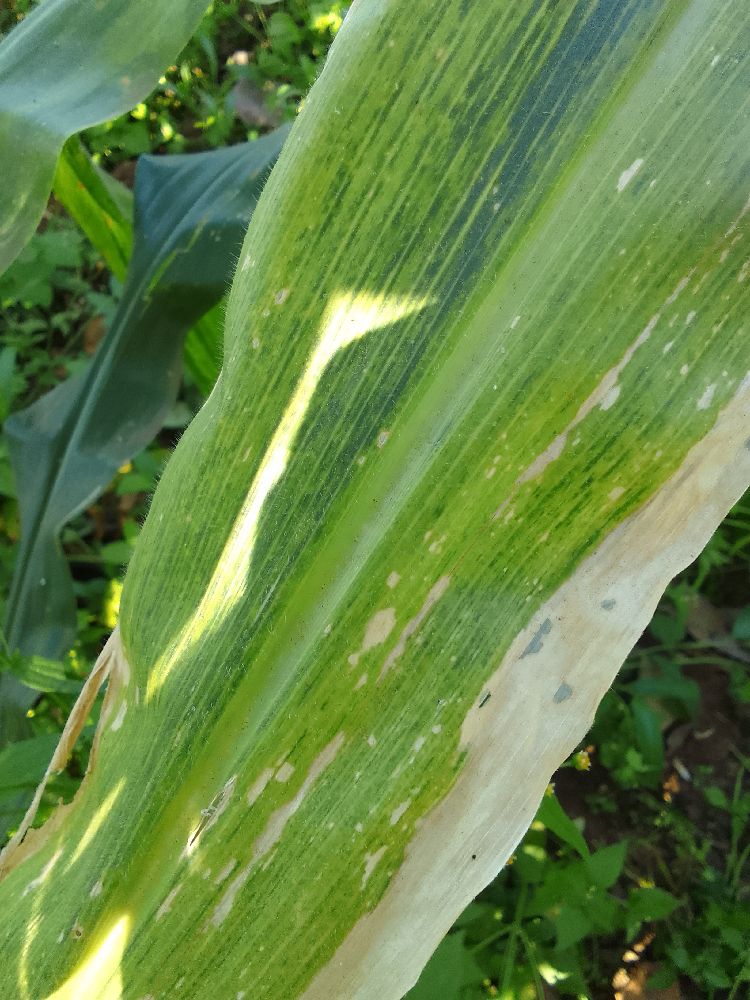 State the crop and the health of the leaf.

maize, maize lethal necrosis
